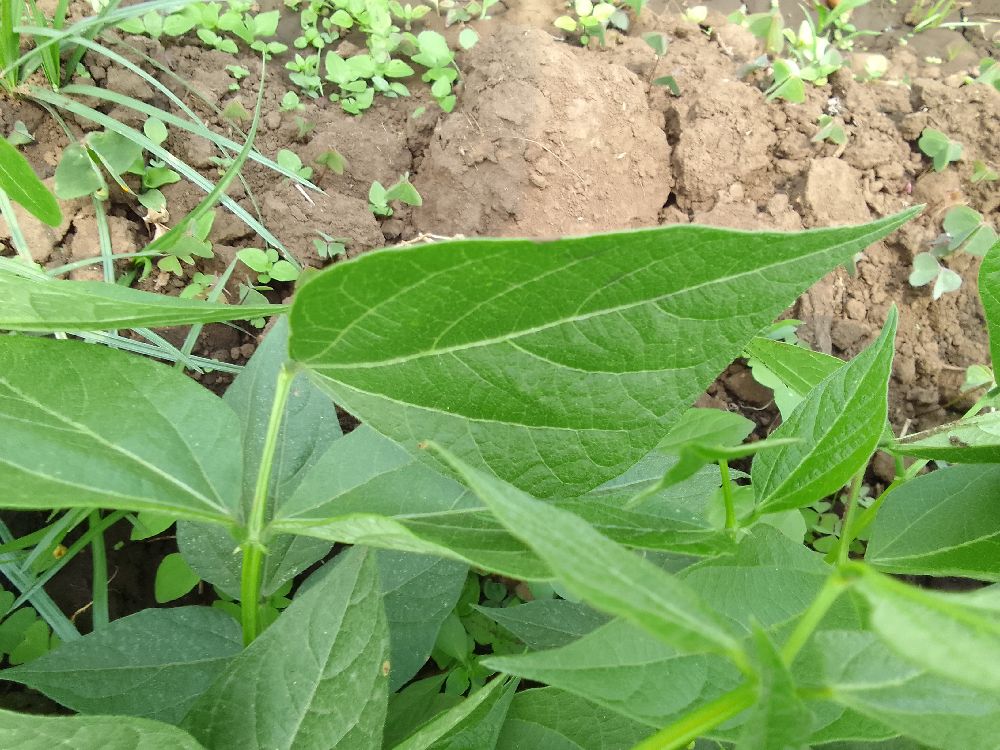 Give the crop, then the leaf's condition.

common bean, healthy
